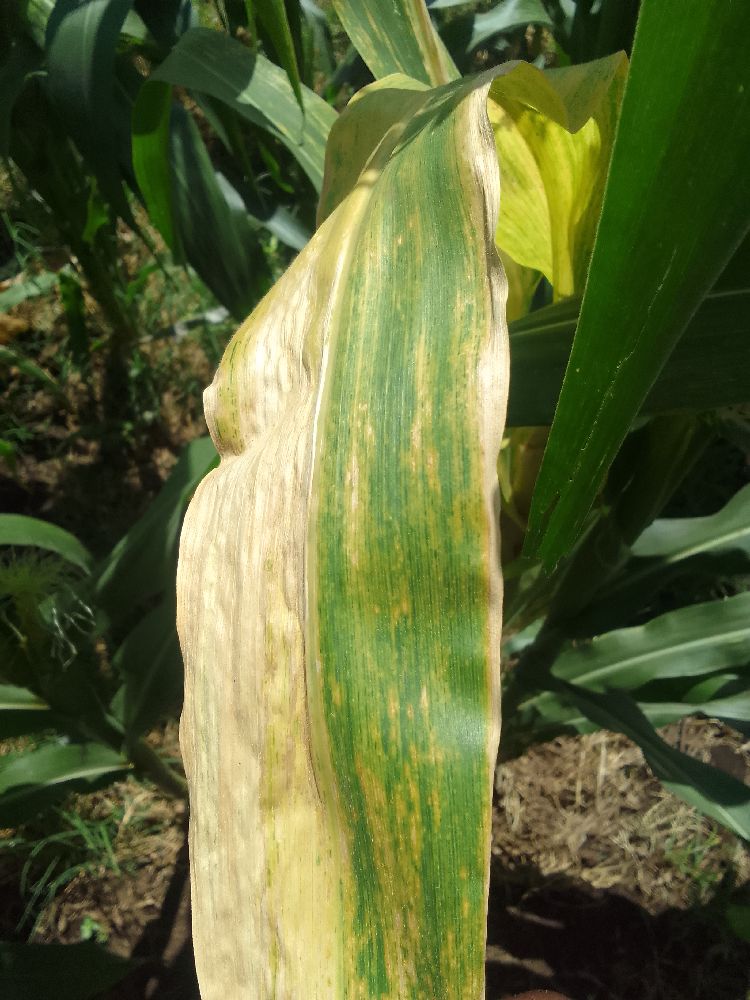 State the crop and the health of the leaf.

maize, maize lethal necrosis
